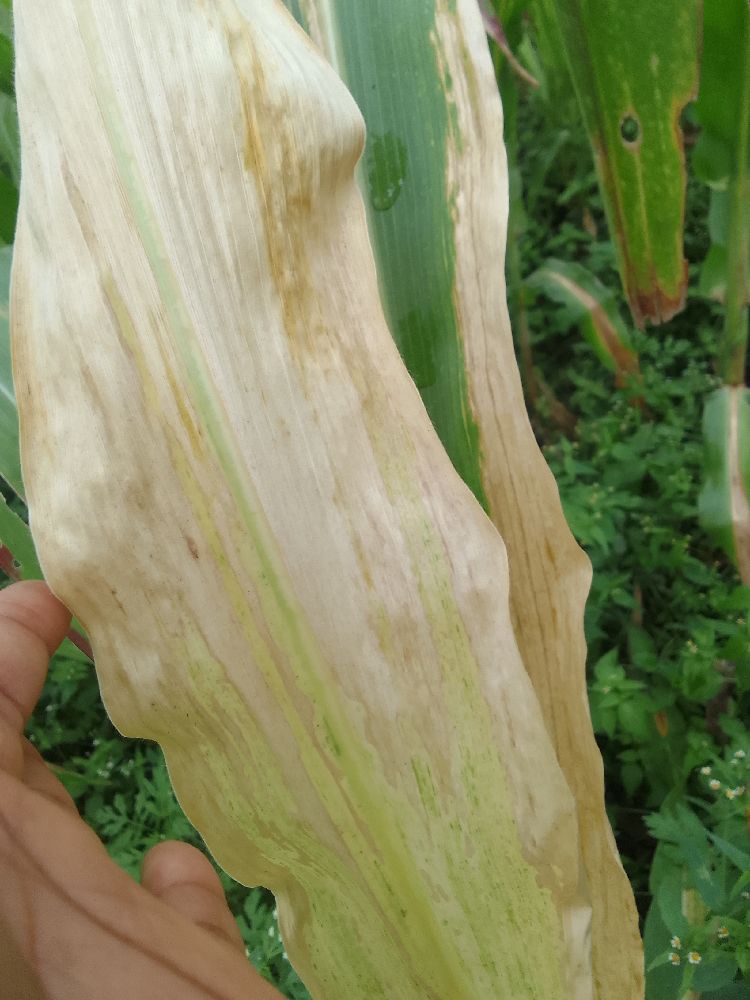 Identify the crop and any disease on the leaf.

maize, maize lethal necrosis
